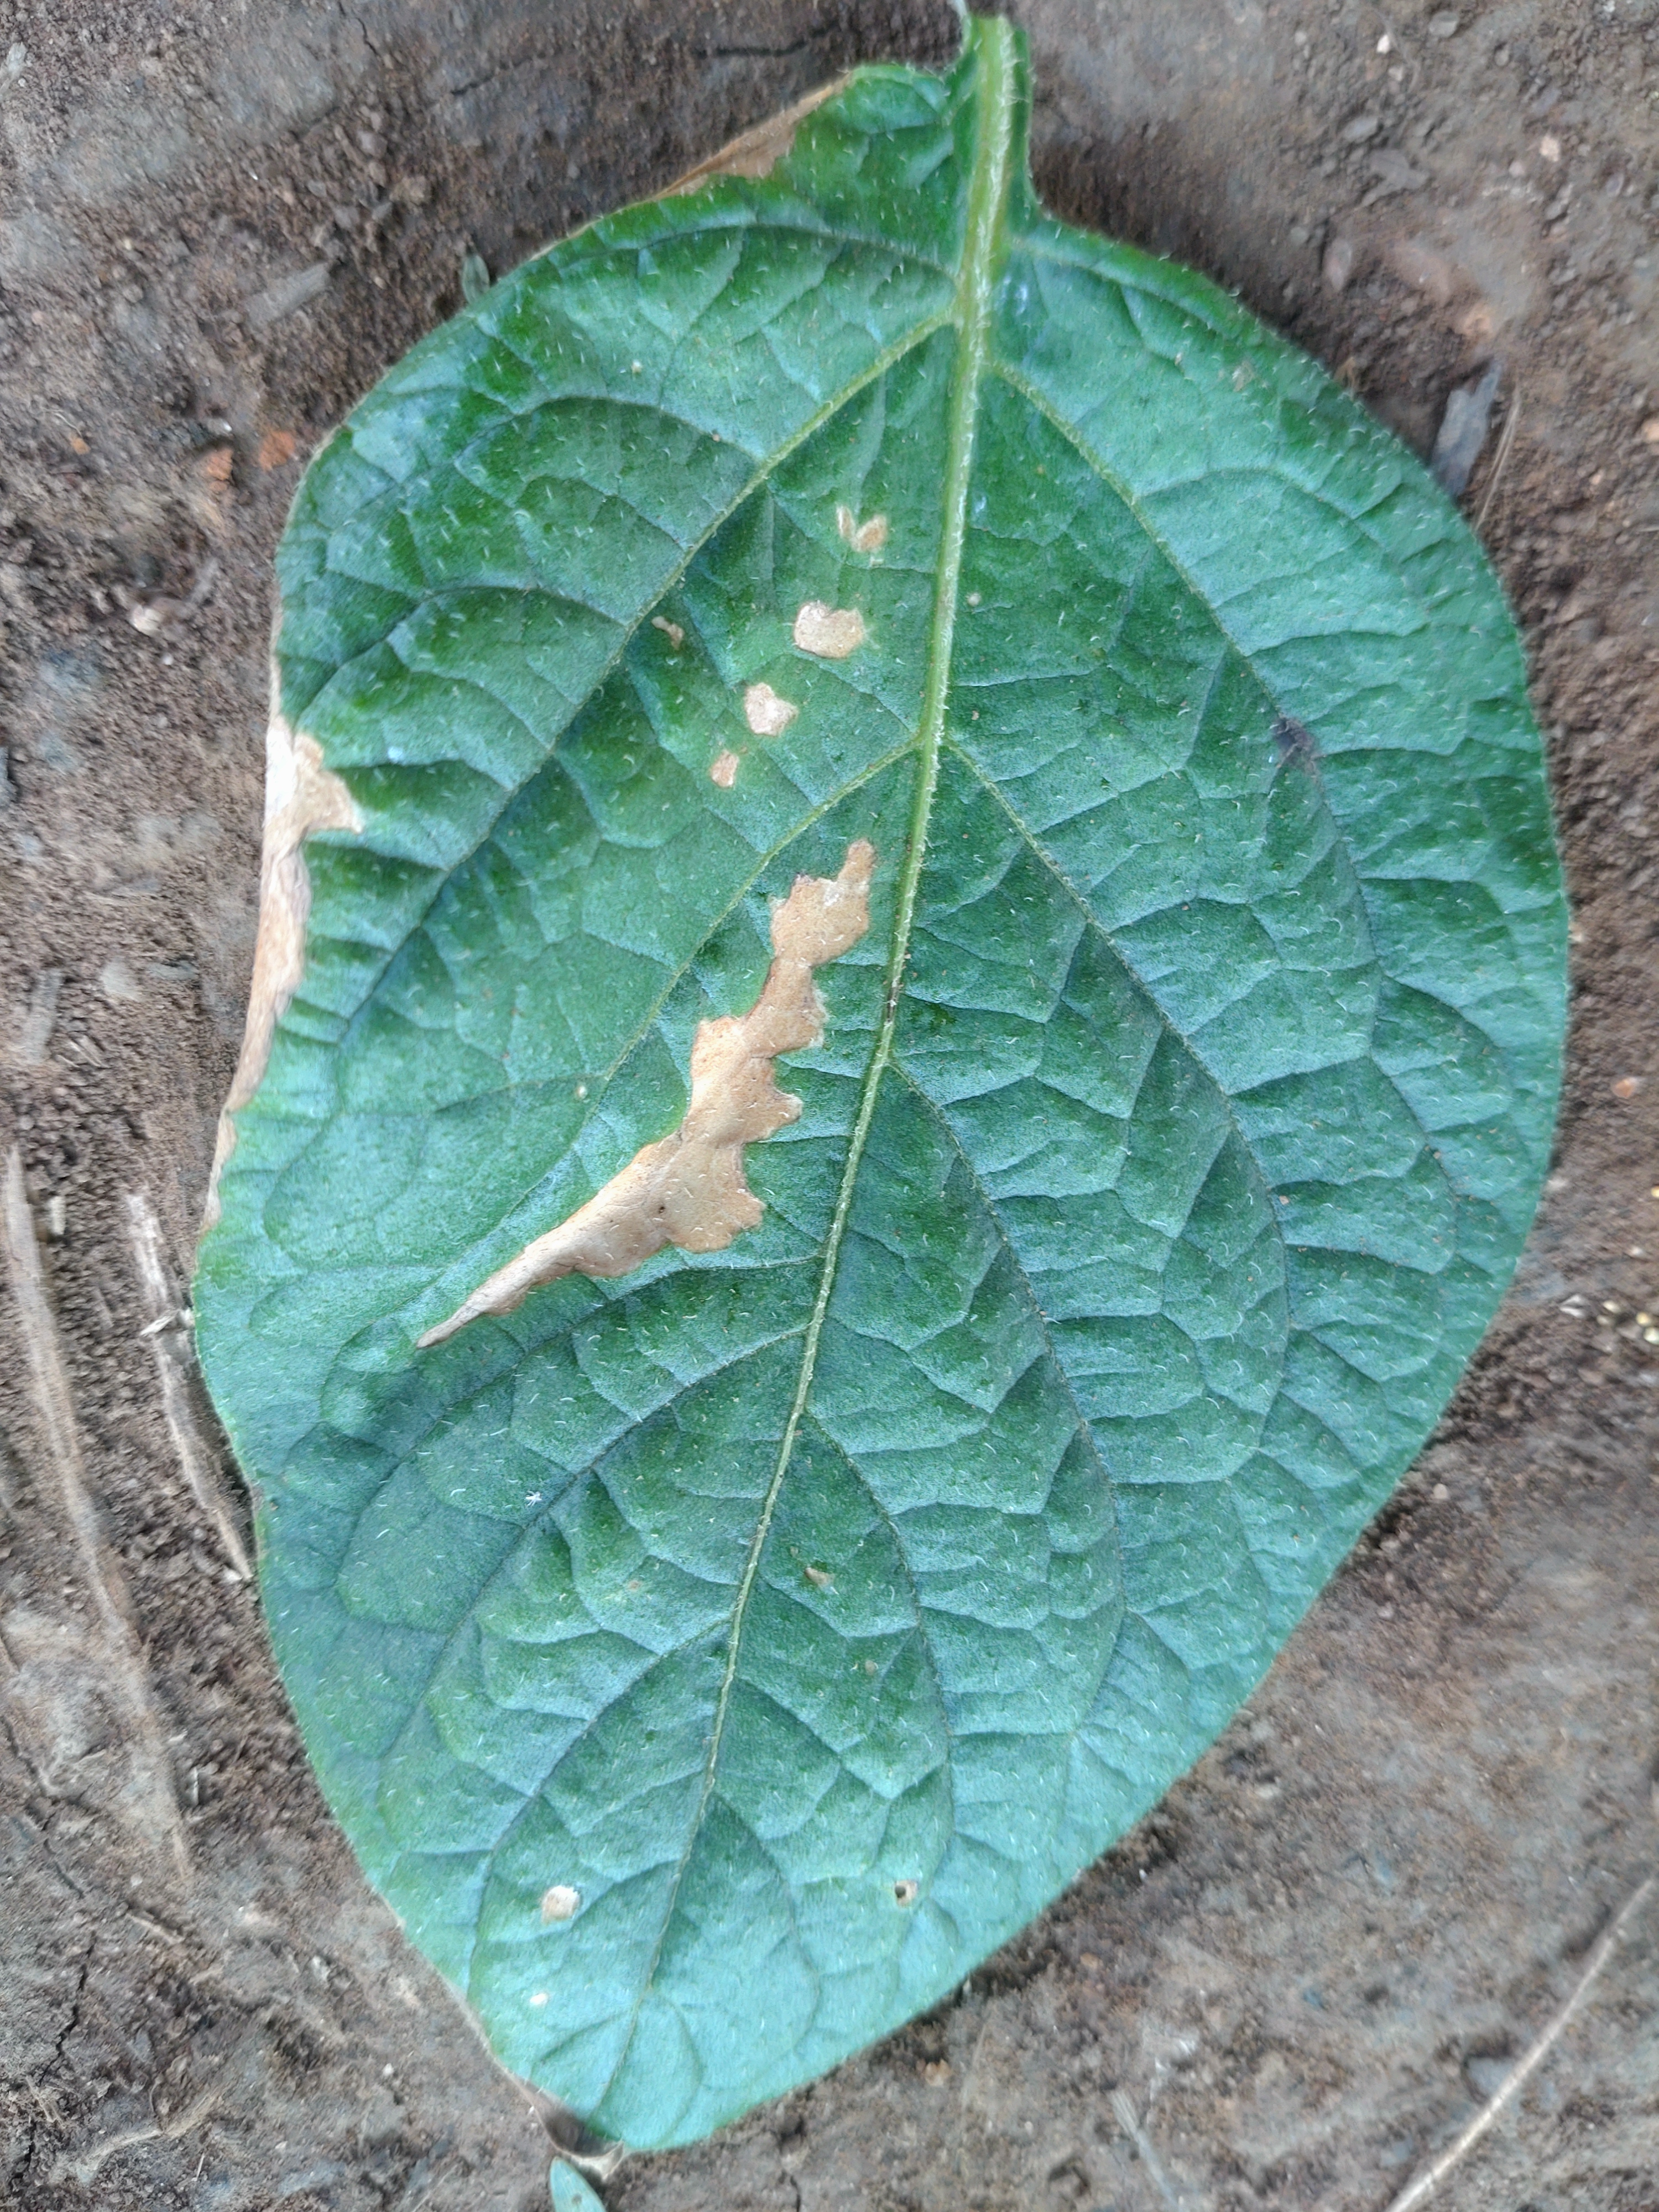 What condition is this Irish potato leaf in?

early blight
